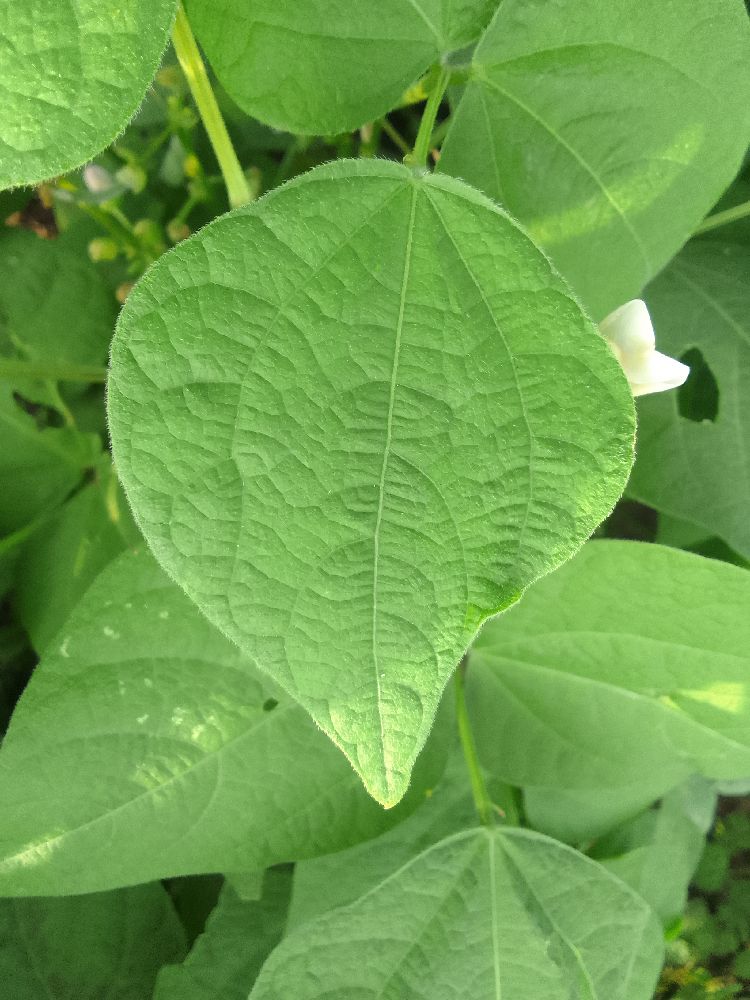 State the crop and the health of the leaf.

common bean, healthy
